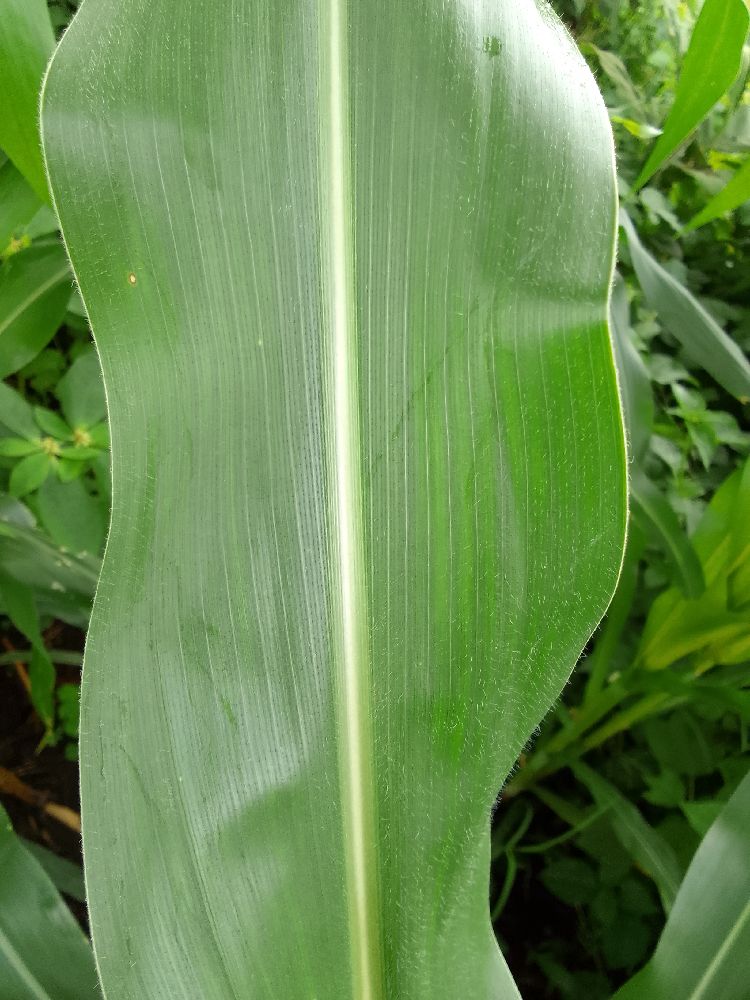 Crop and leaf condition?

maize, healthy
